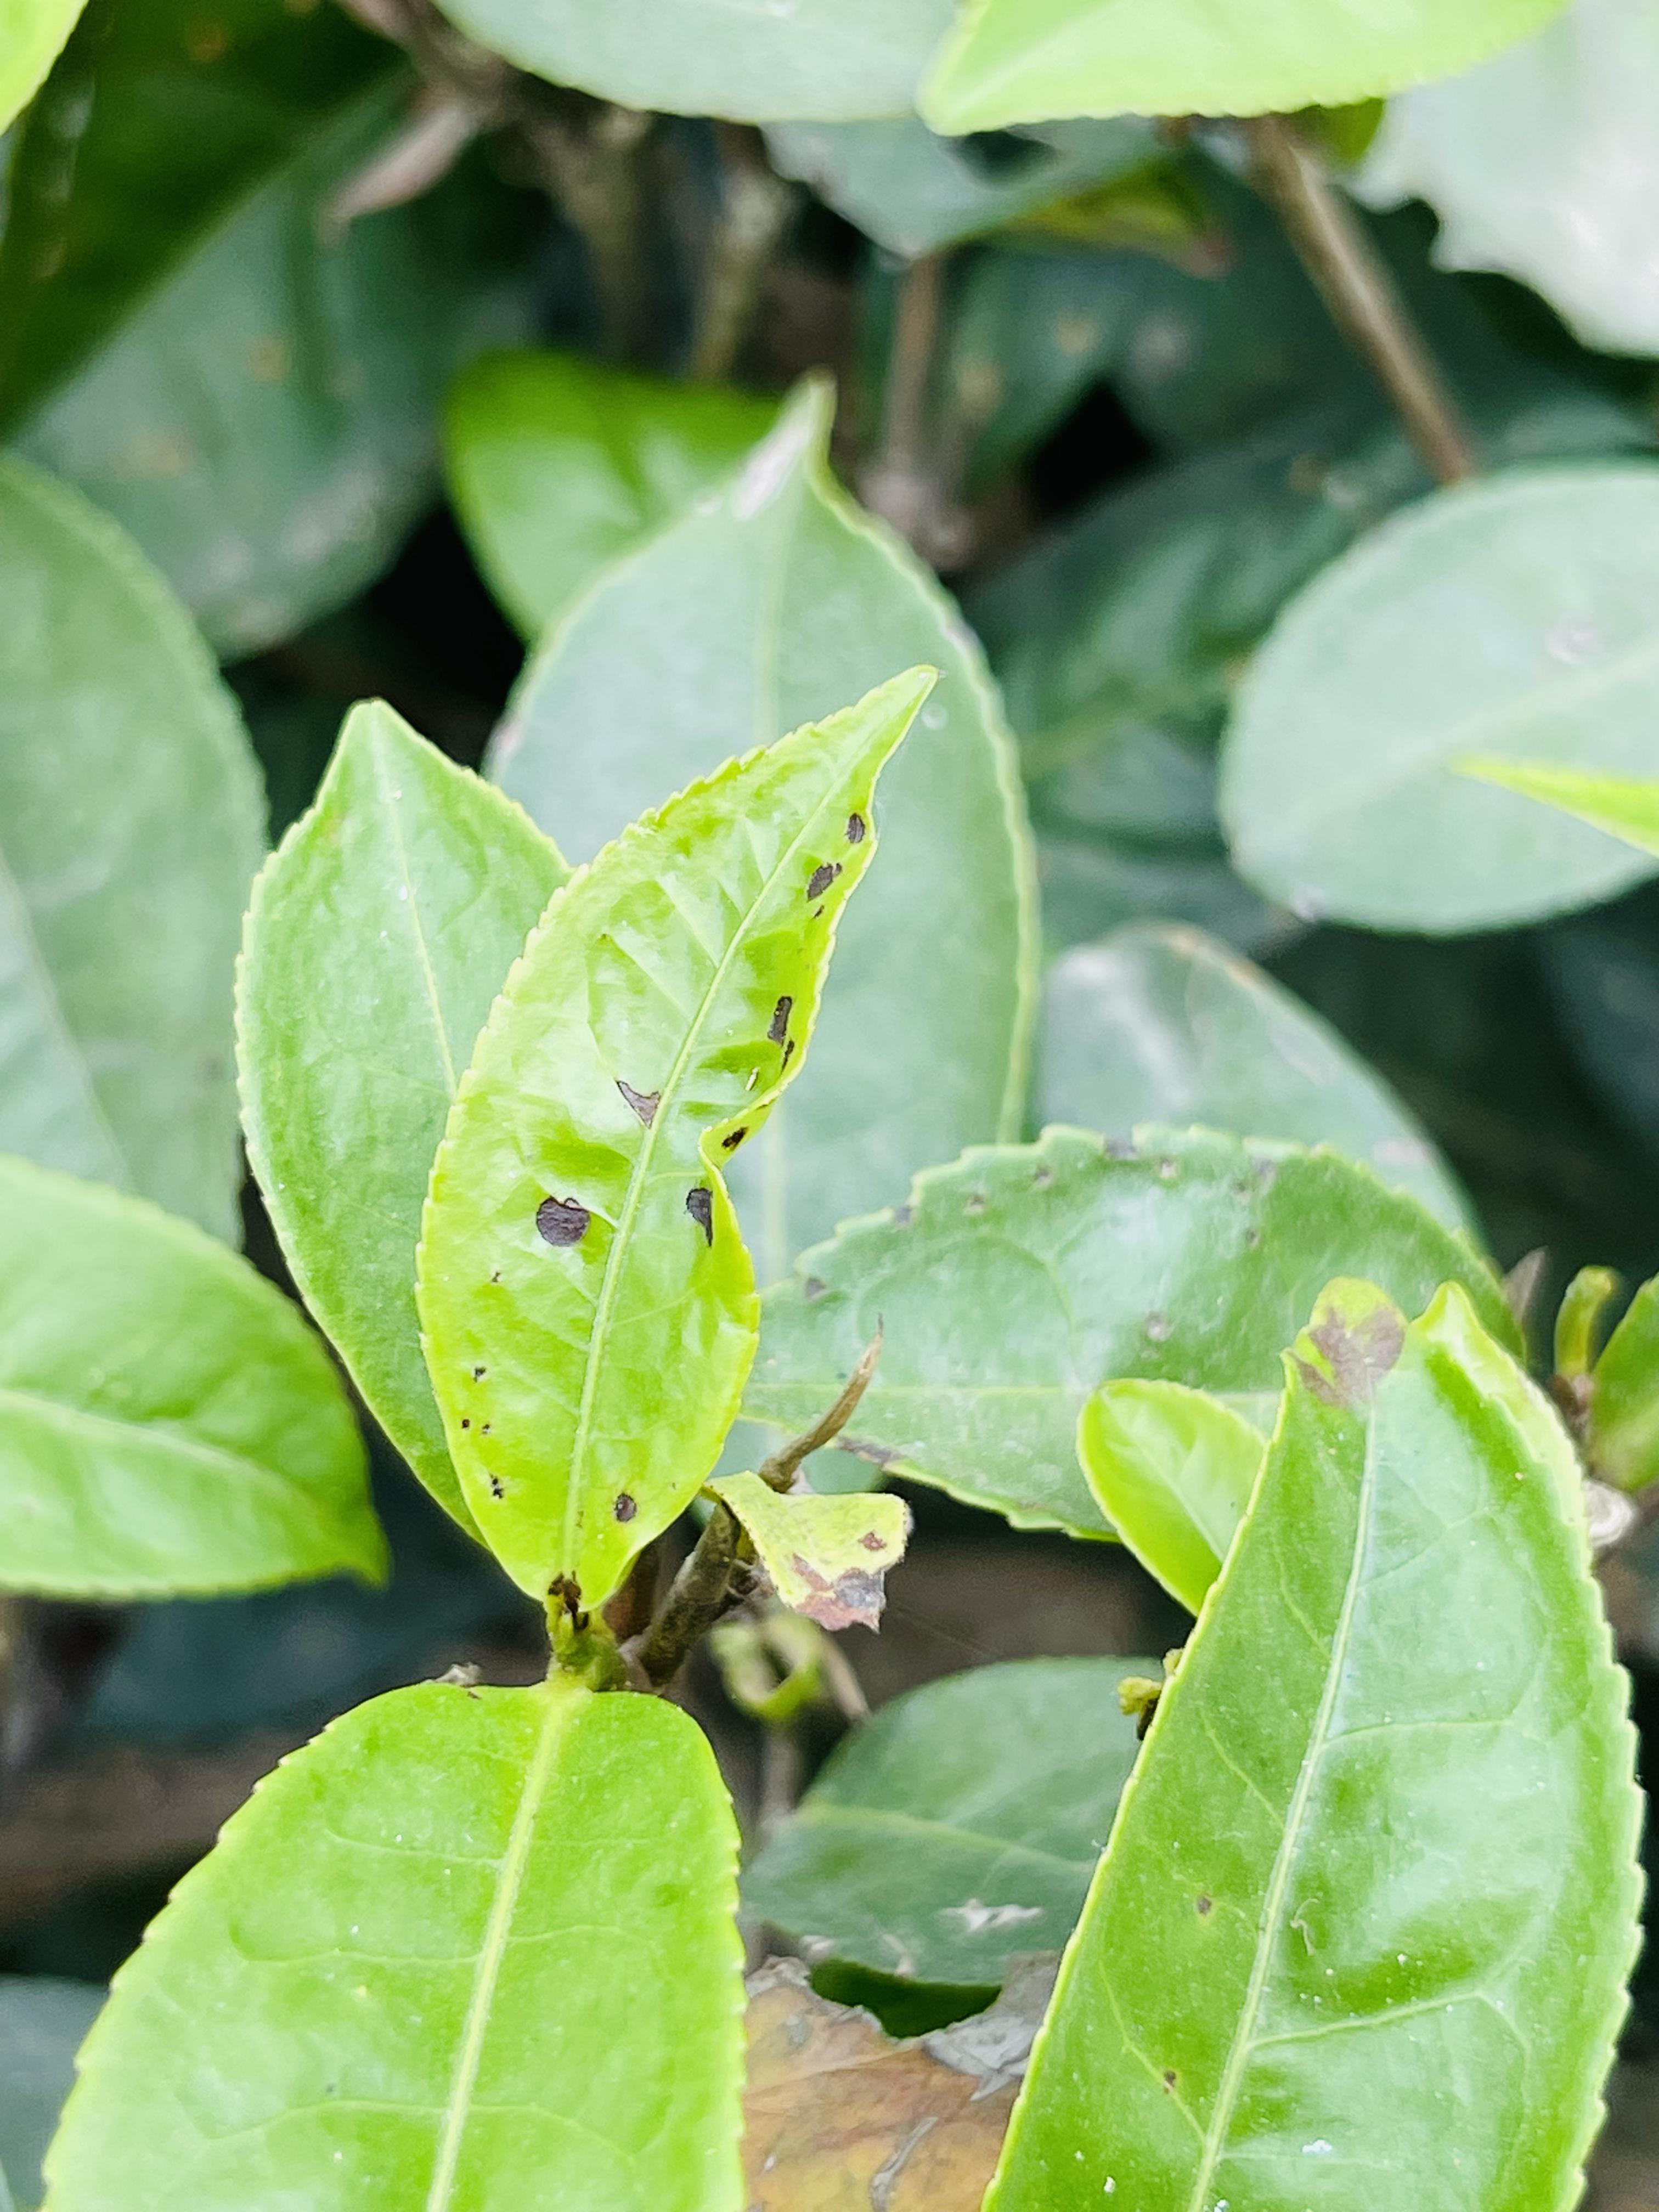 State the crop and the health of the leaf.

tea, helopeltis
